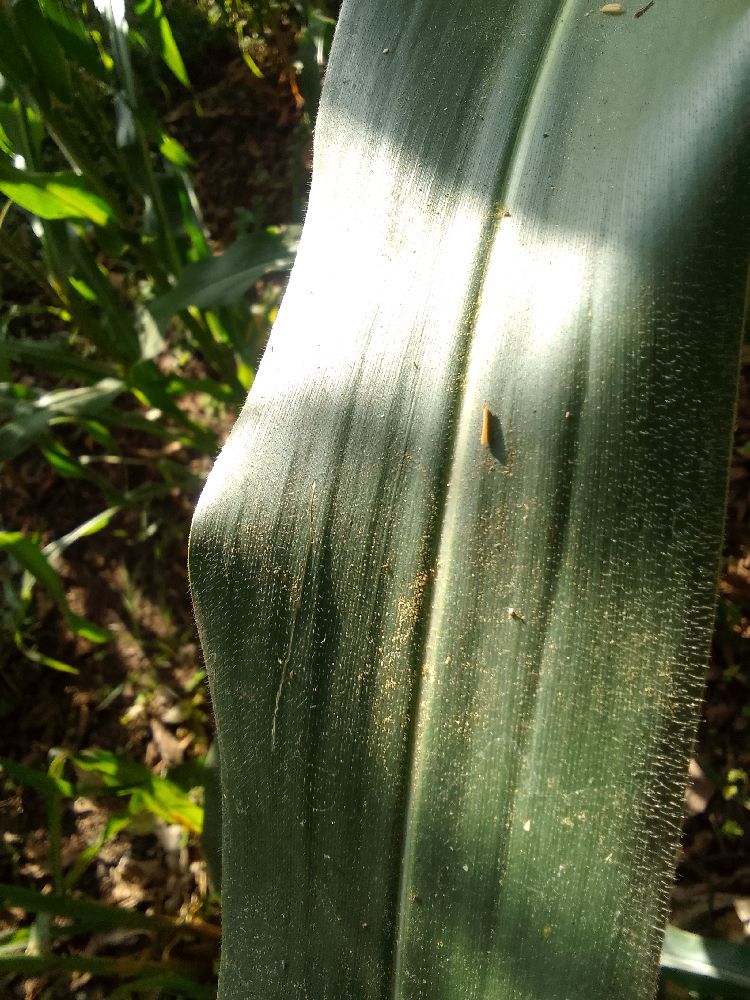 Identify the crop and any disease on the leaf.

maize, healthy
